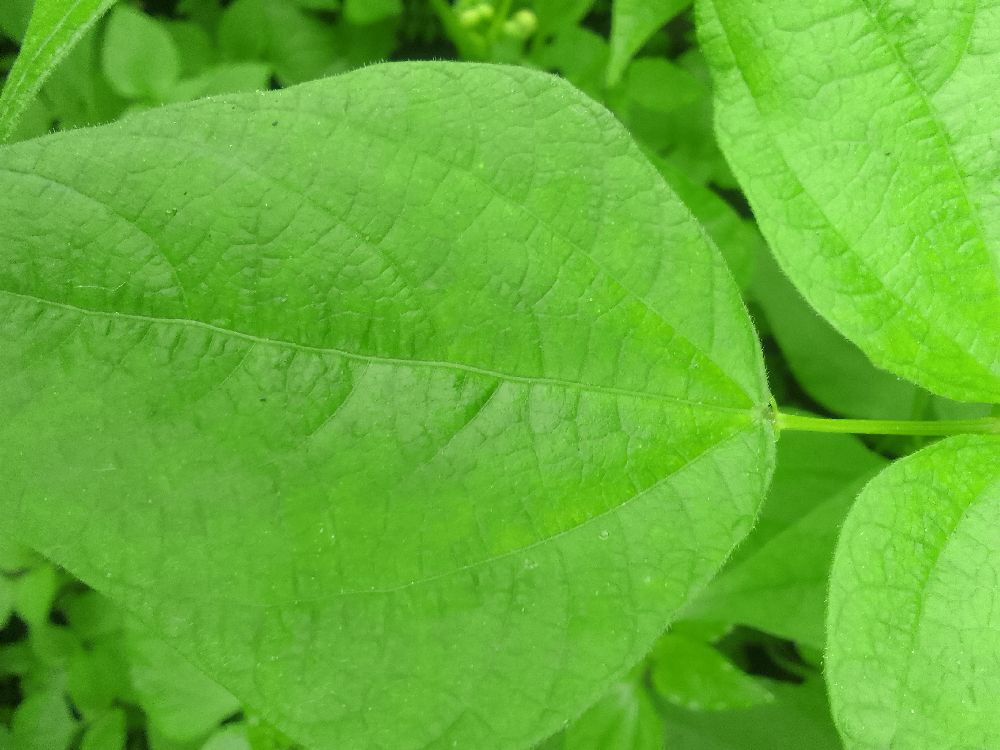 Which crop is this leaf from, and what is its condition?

common bean, healthy
